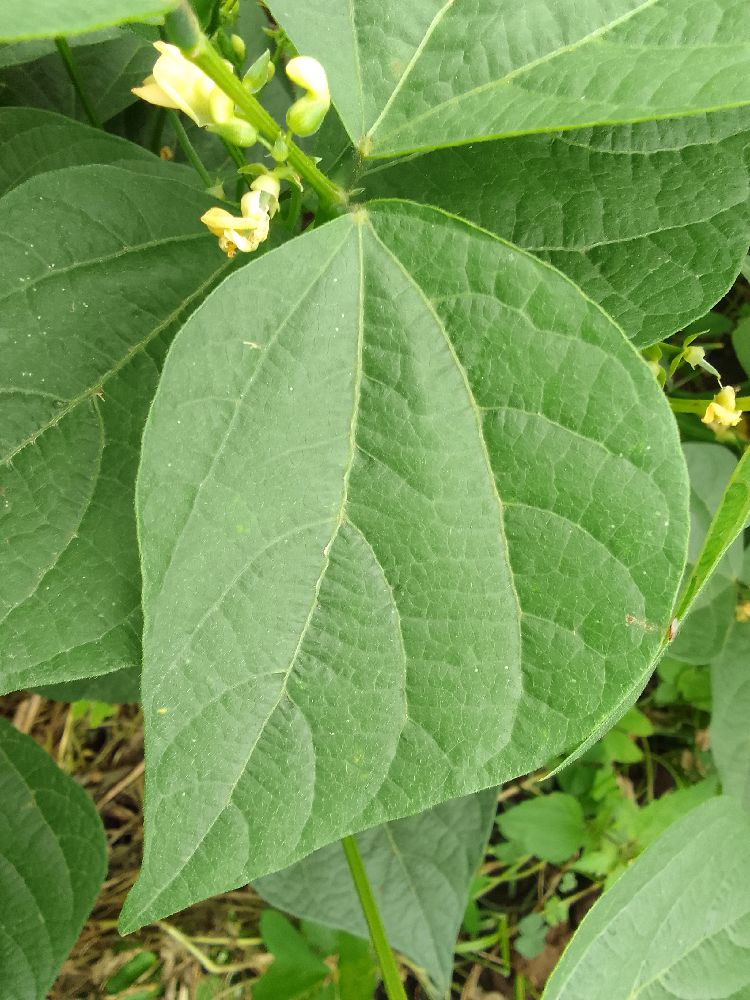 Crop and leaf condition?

common bean, healthy
